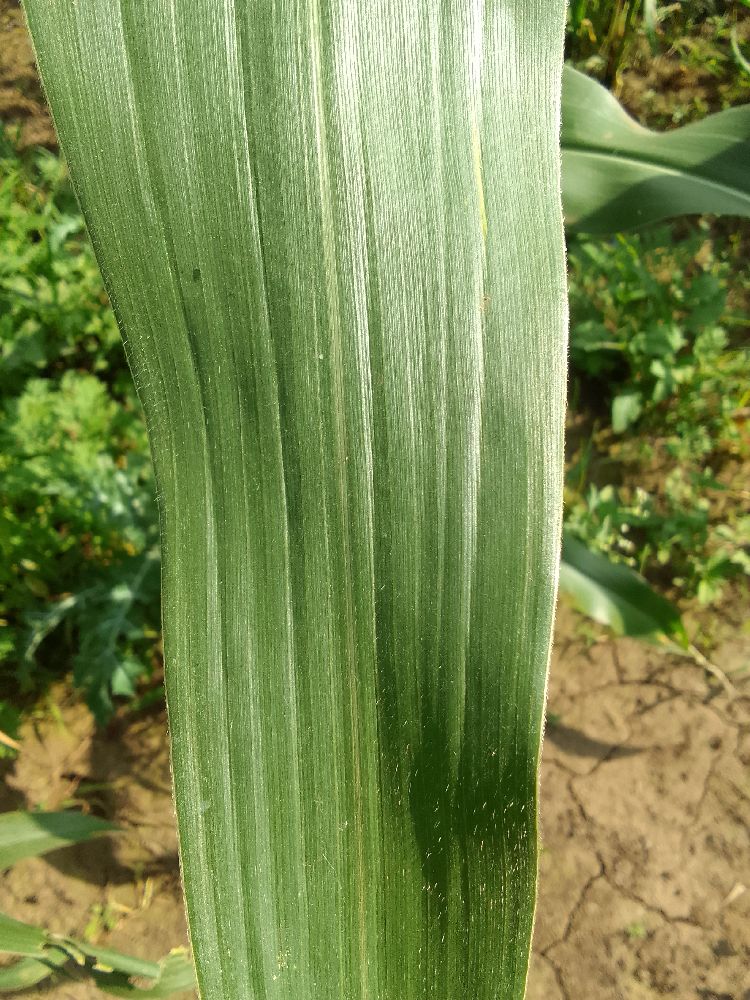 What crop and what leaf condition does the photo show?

maize, healthy
